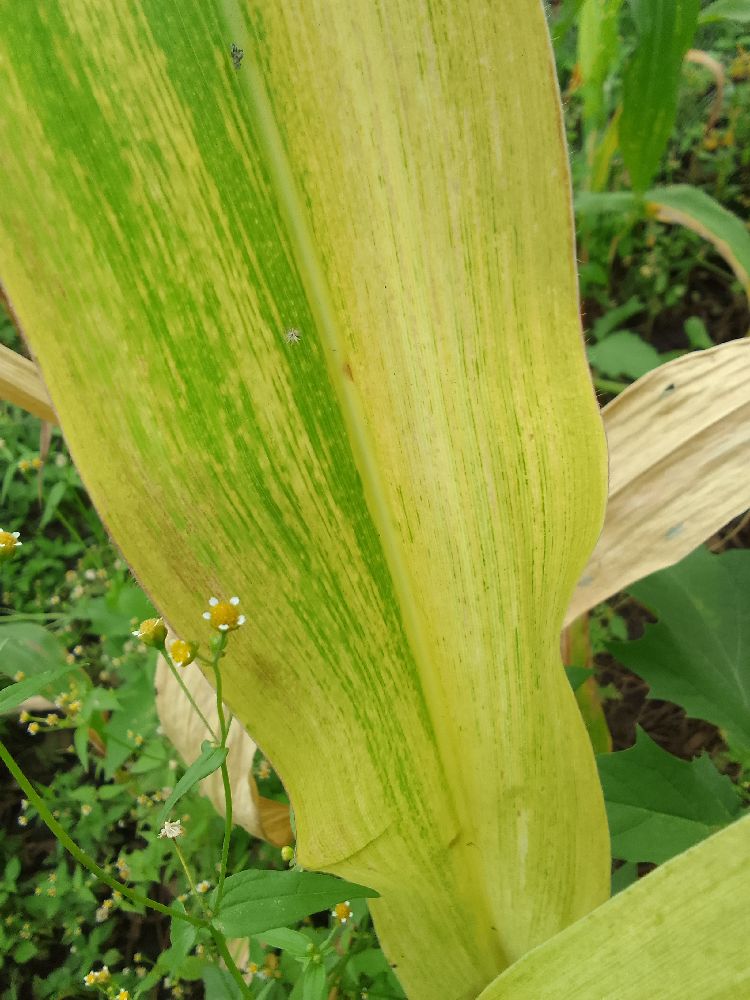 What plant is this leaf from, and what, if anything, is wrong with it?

maize, maize lethal necrosis
